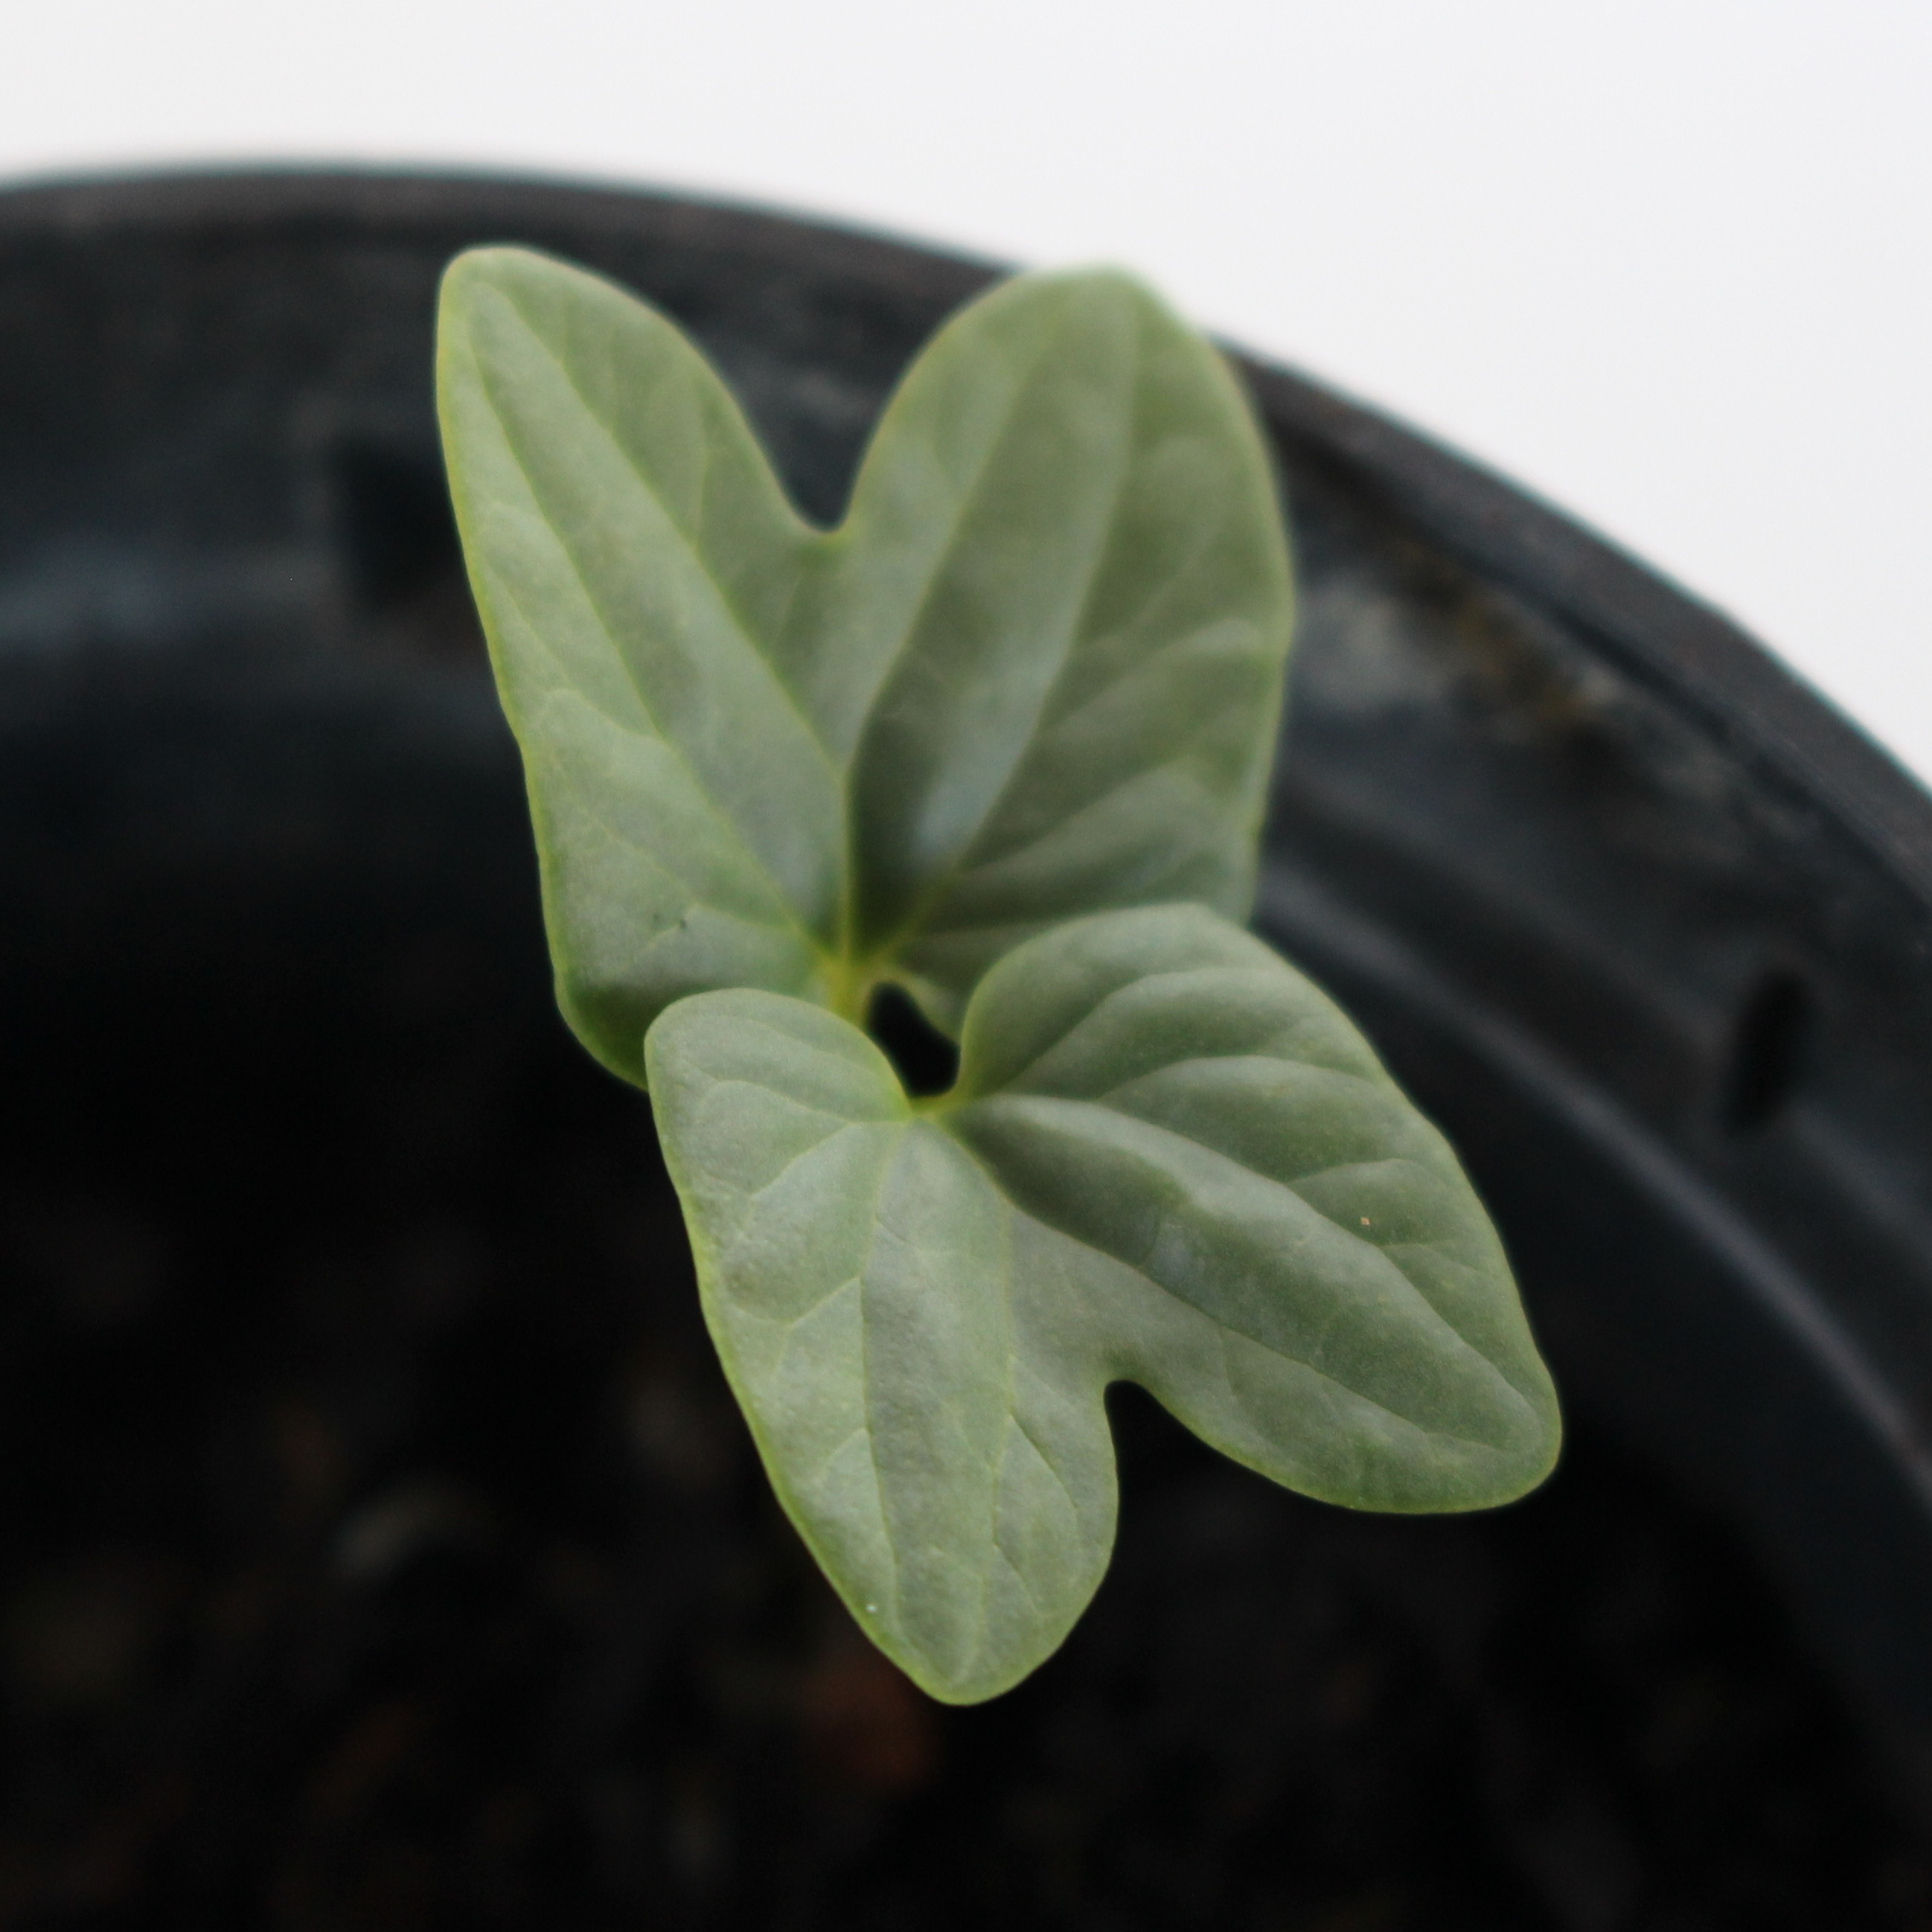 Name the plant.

Convolvulus arvensis
